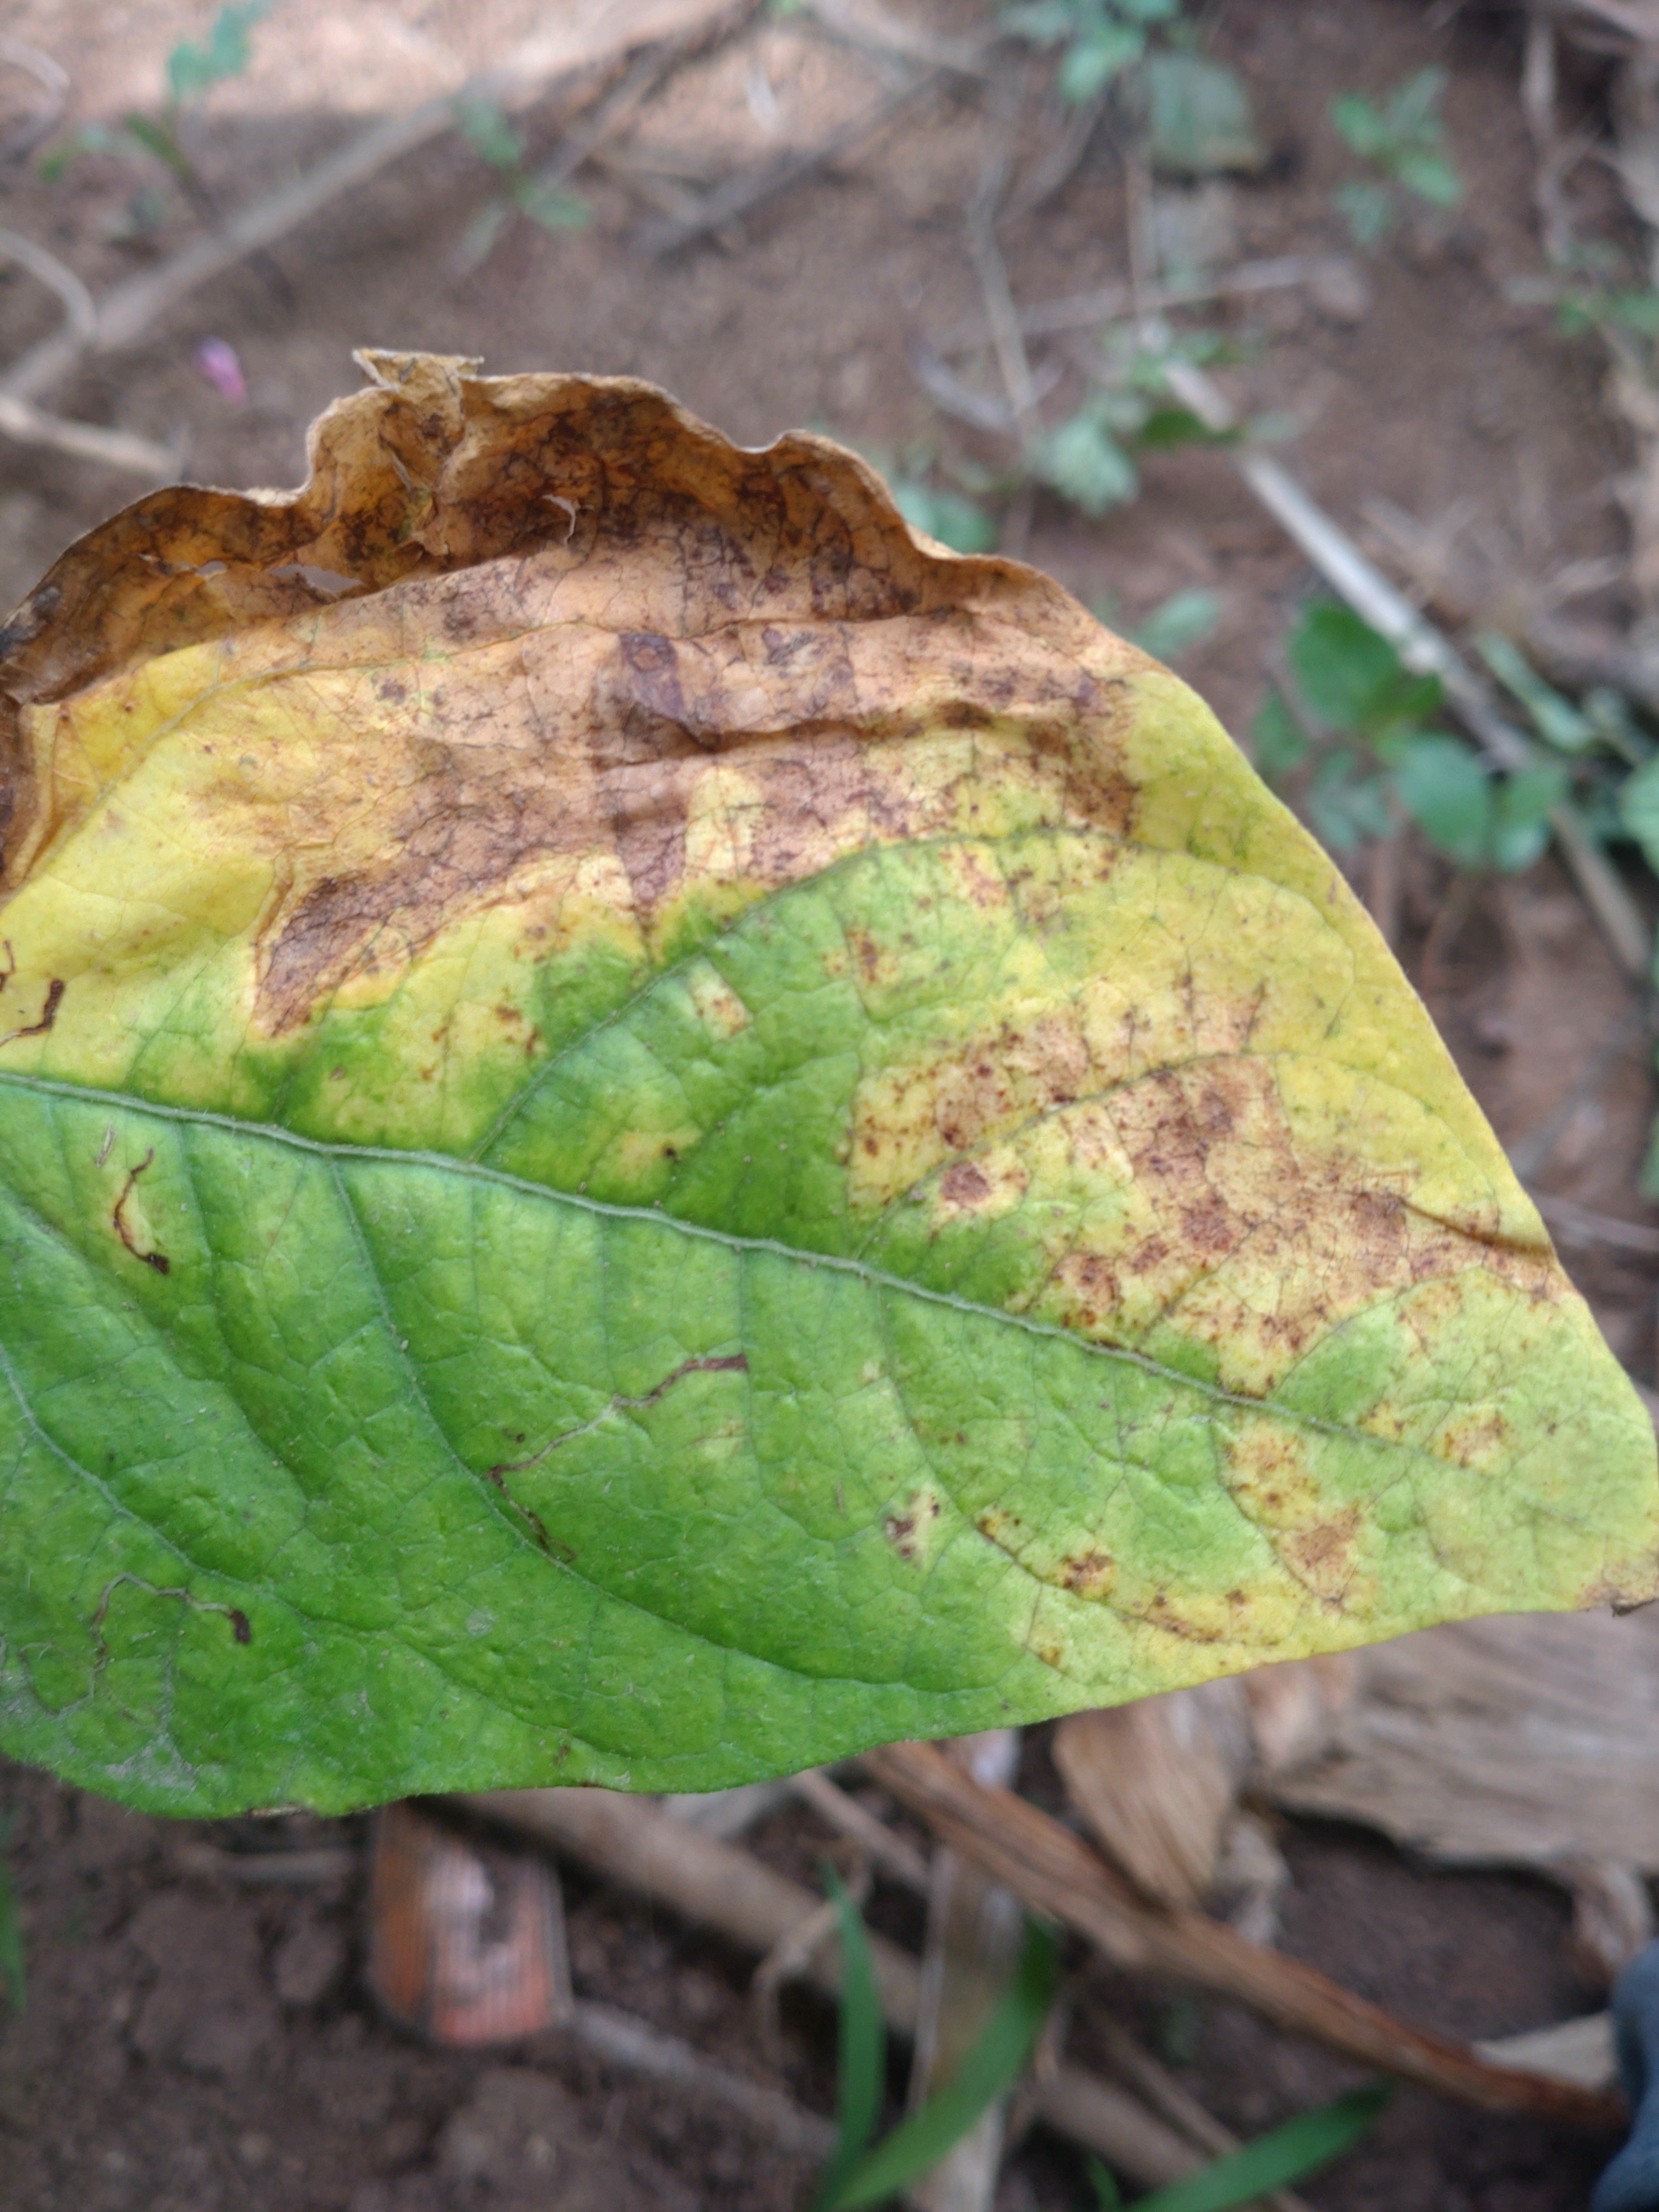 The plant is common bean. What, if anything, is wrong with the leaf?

rust
